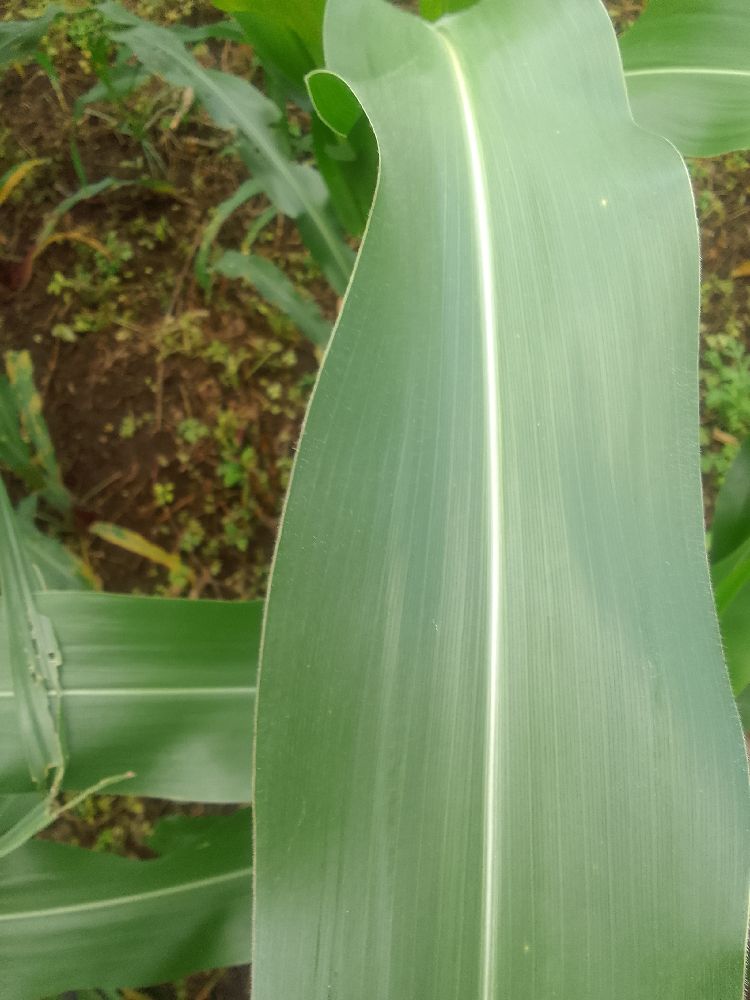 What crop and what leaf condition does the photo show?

maize, healthy
